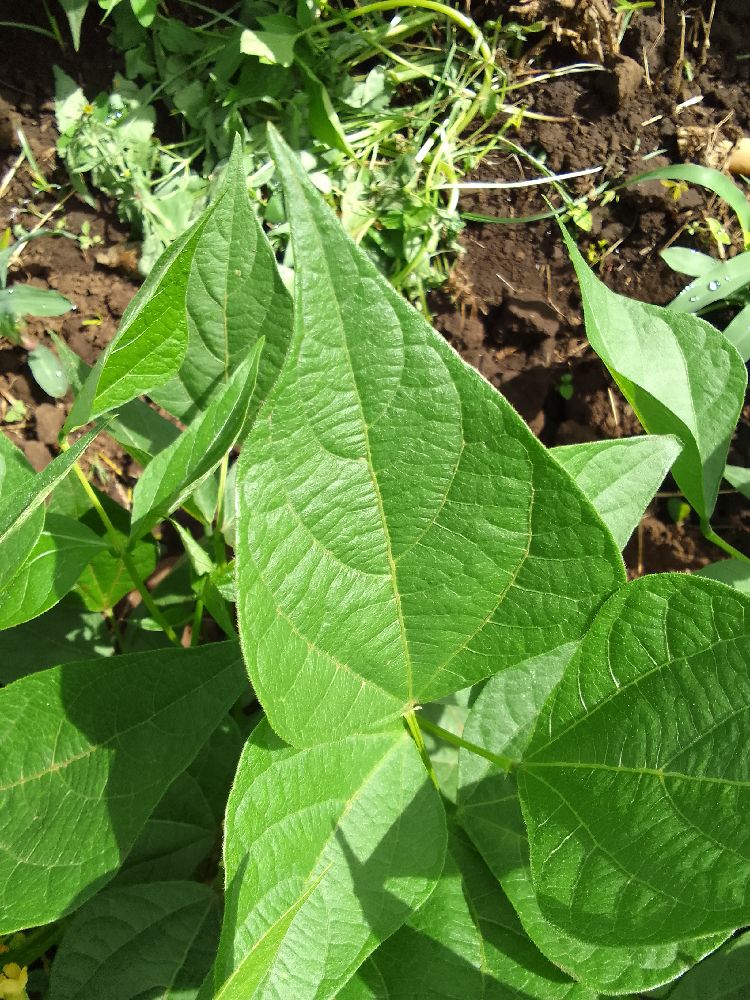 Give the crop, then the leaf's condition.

common bean, healthy
